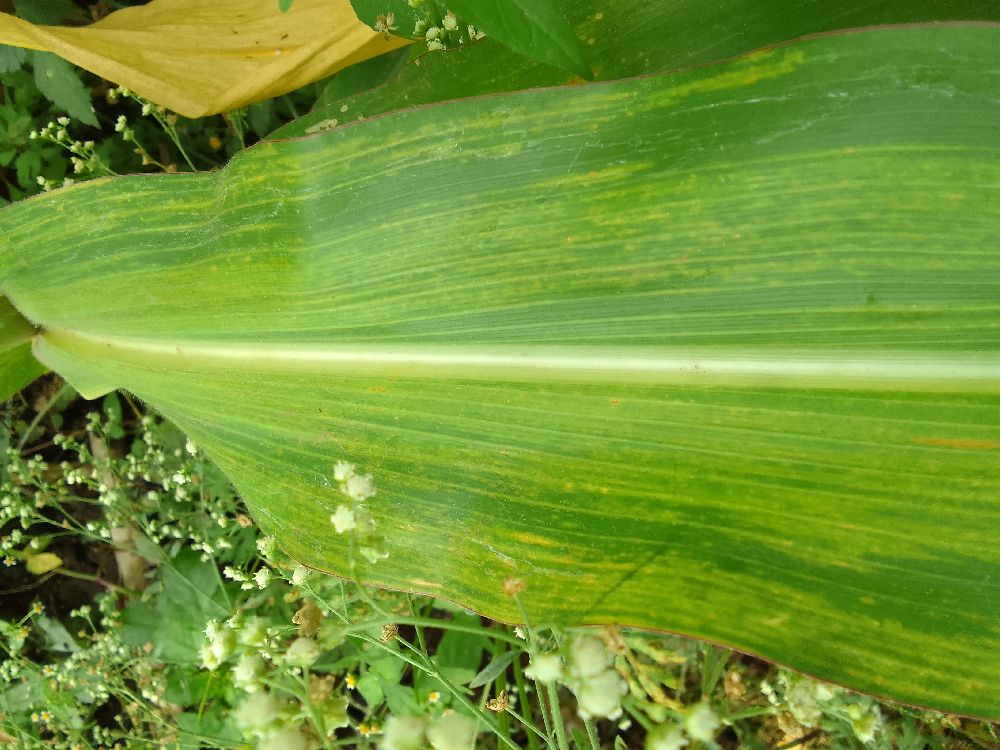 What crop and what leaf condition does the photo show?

maize, maize lethal necrosis
